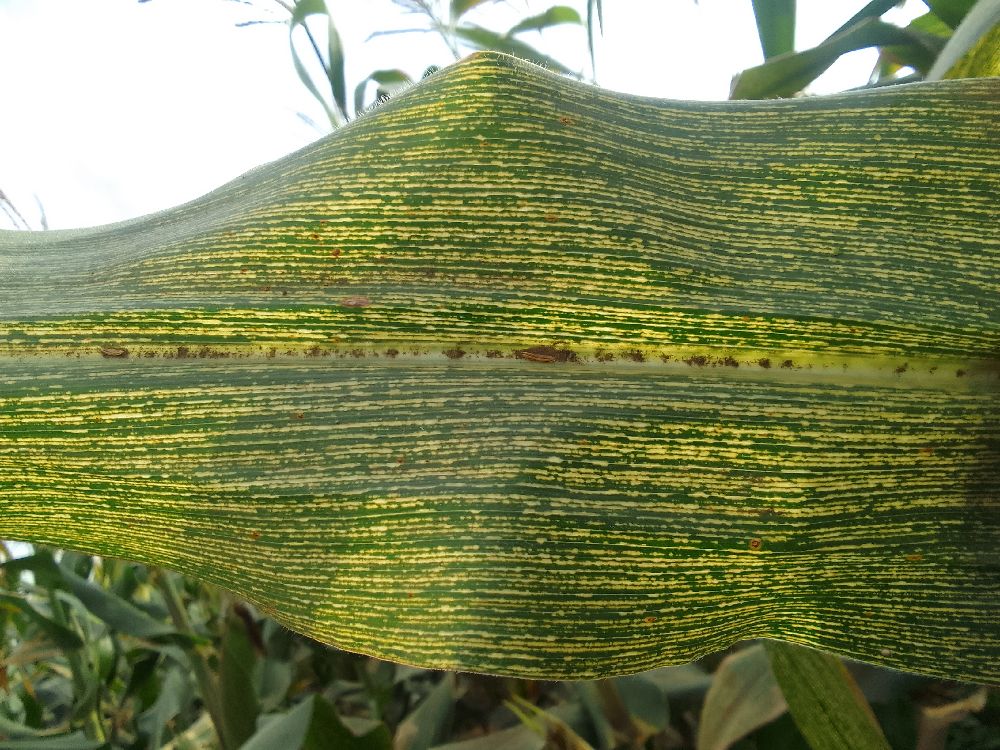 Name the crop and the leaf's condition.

maize, maize streak virus
